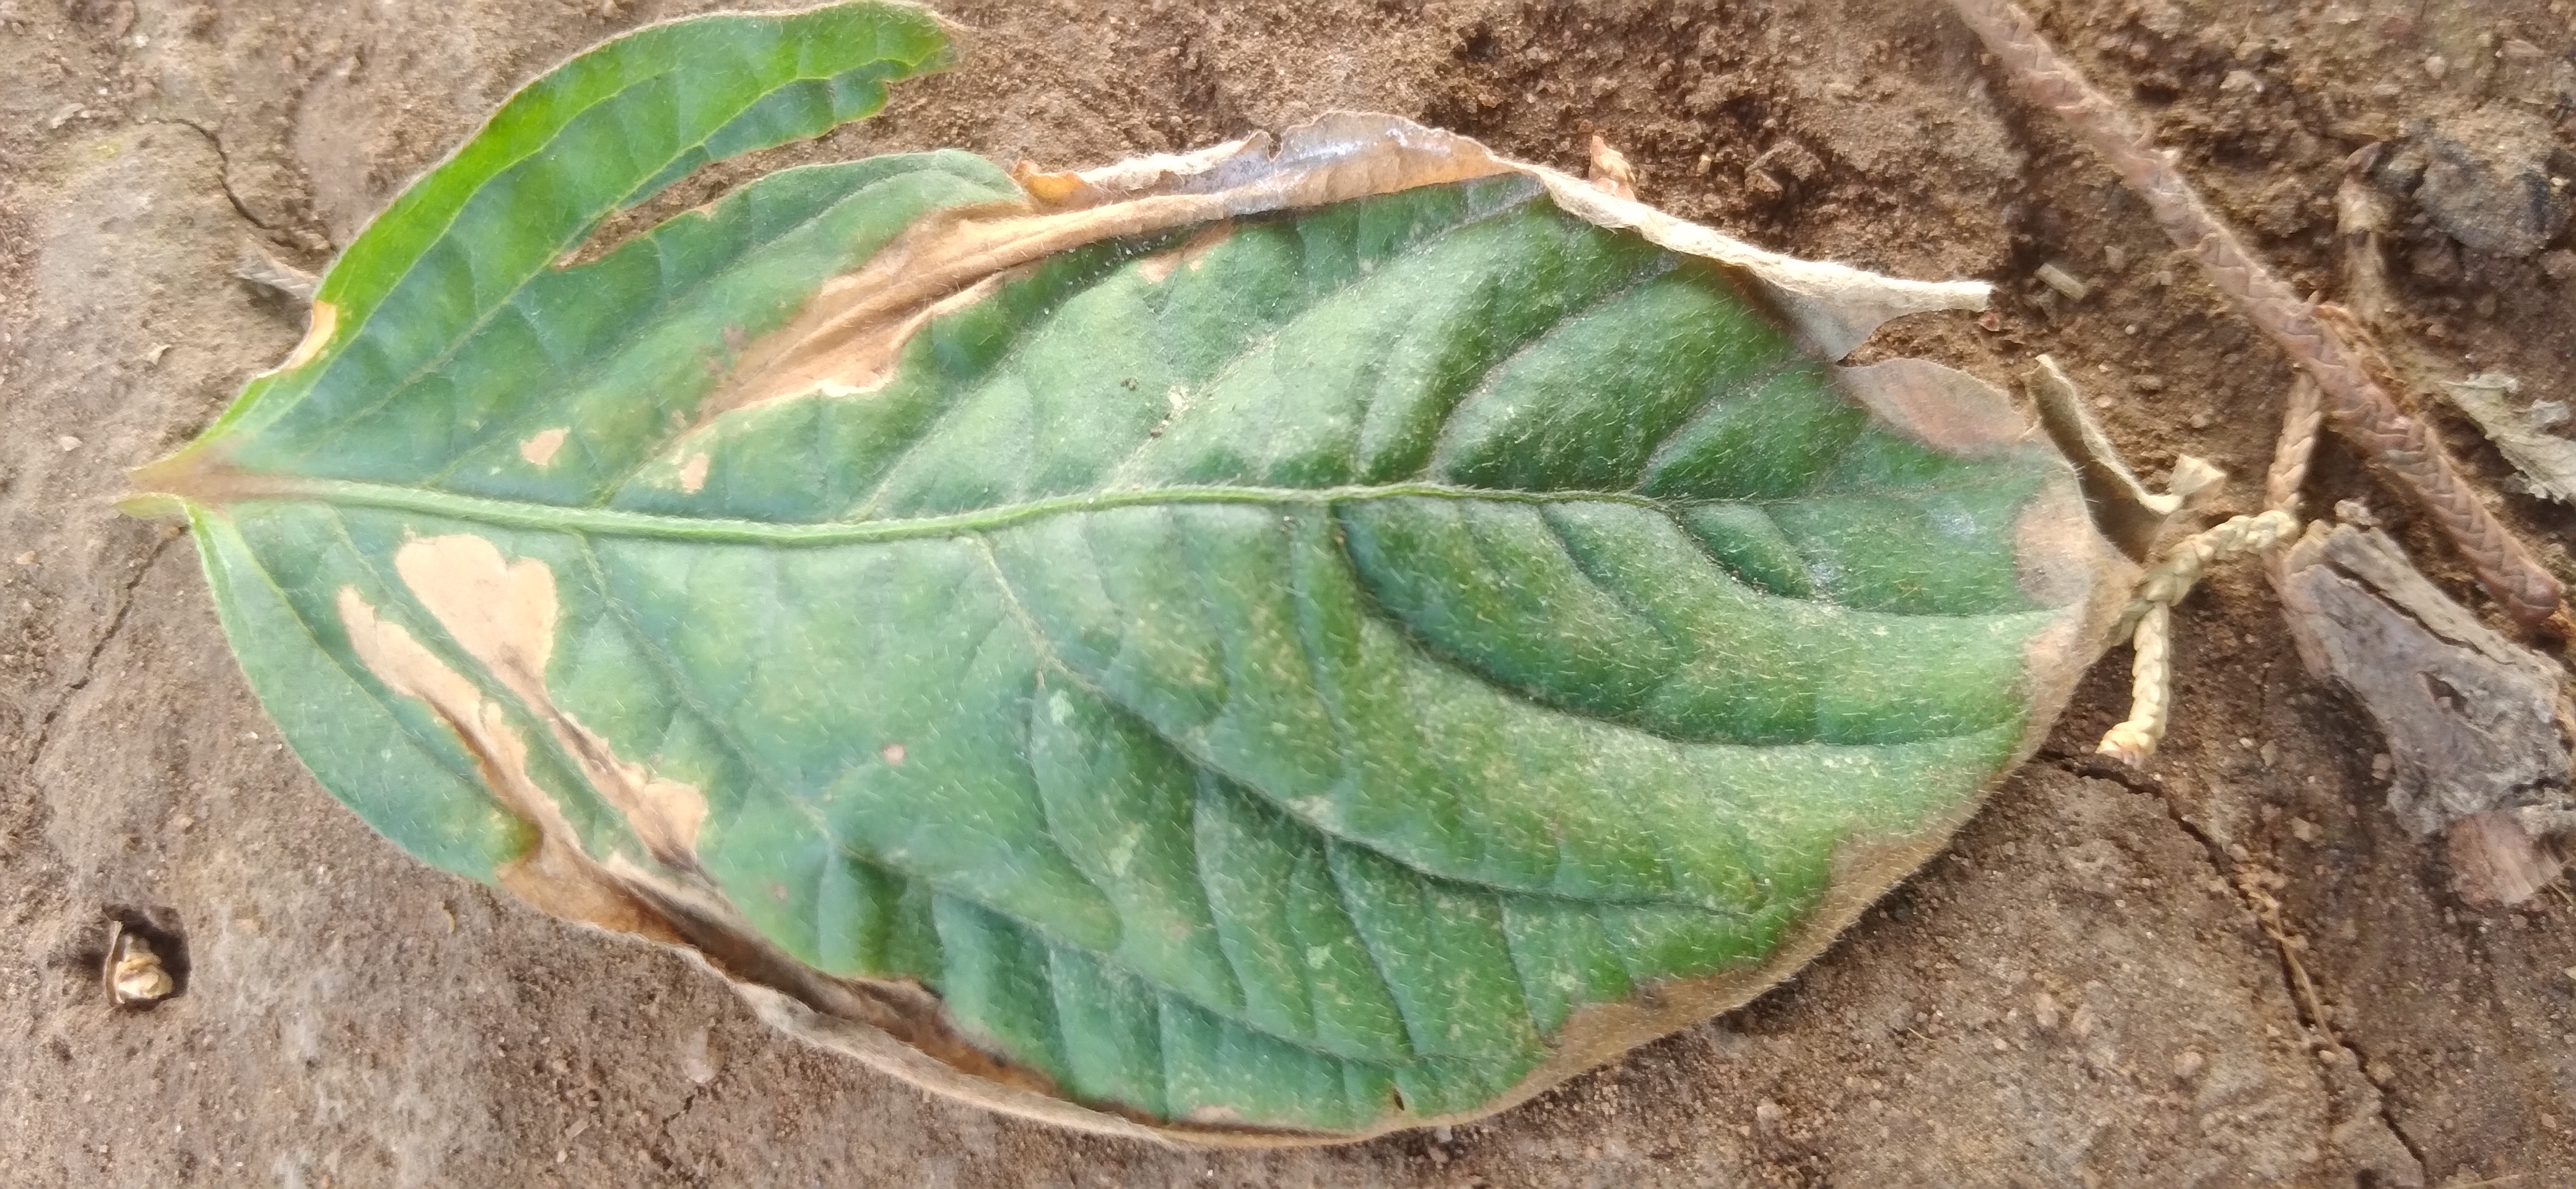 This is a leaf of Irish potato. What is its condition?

early blight
